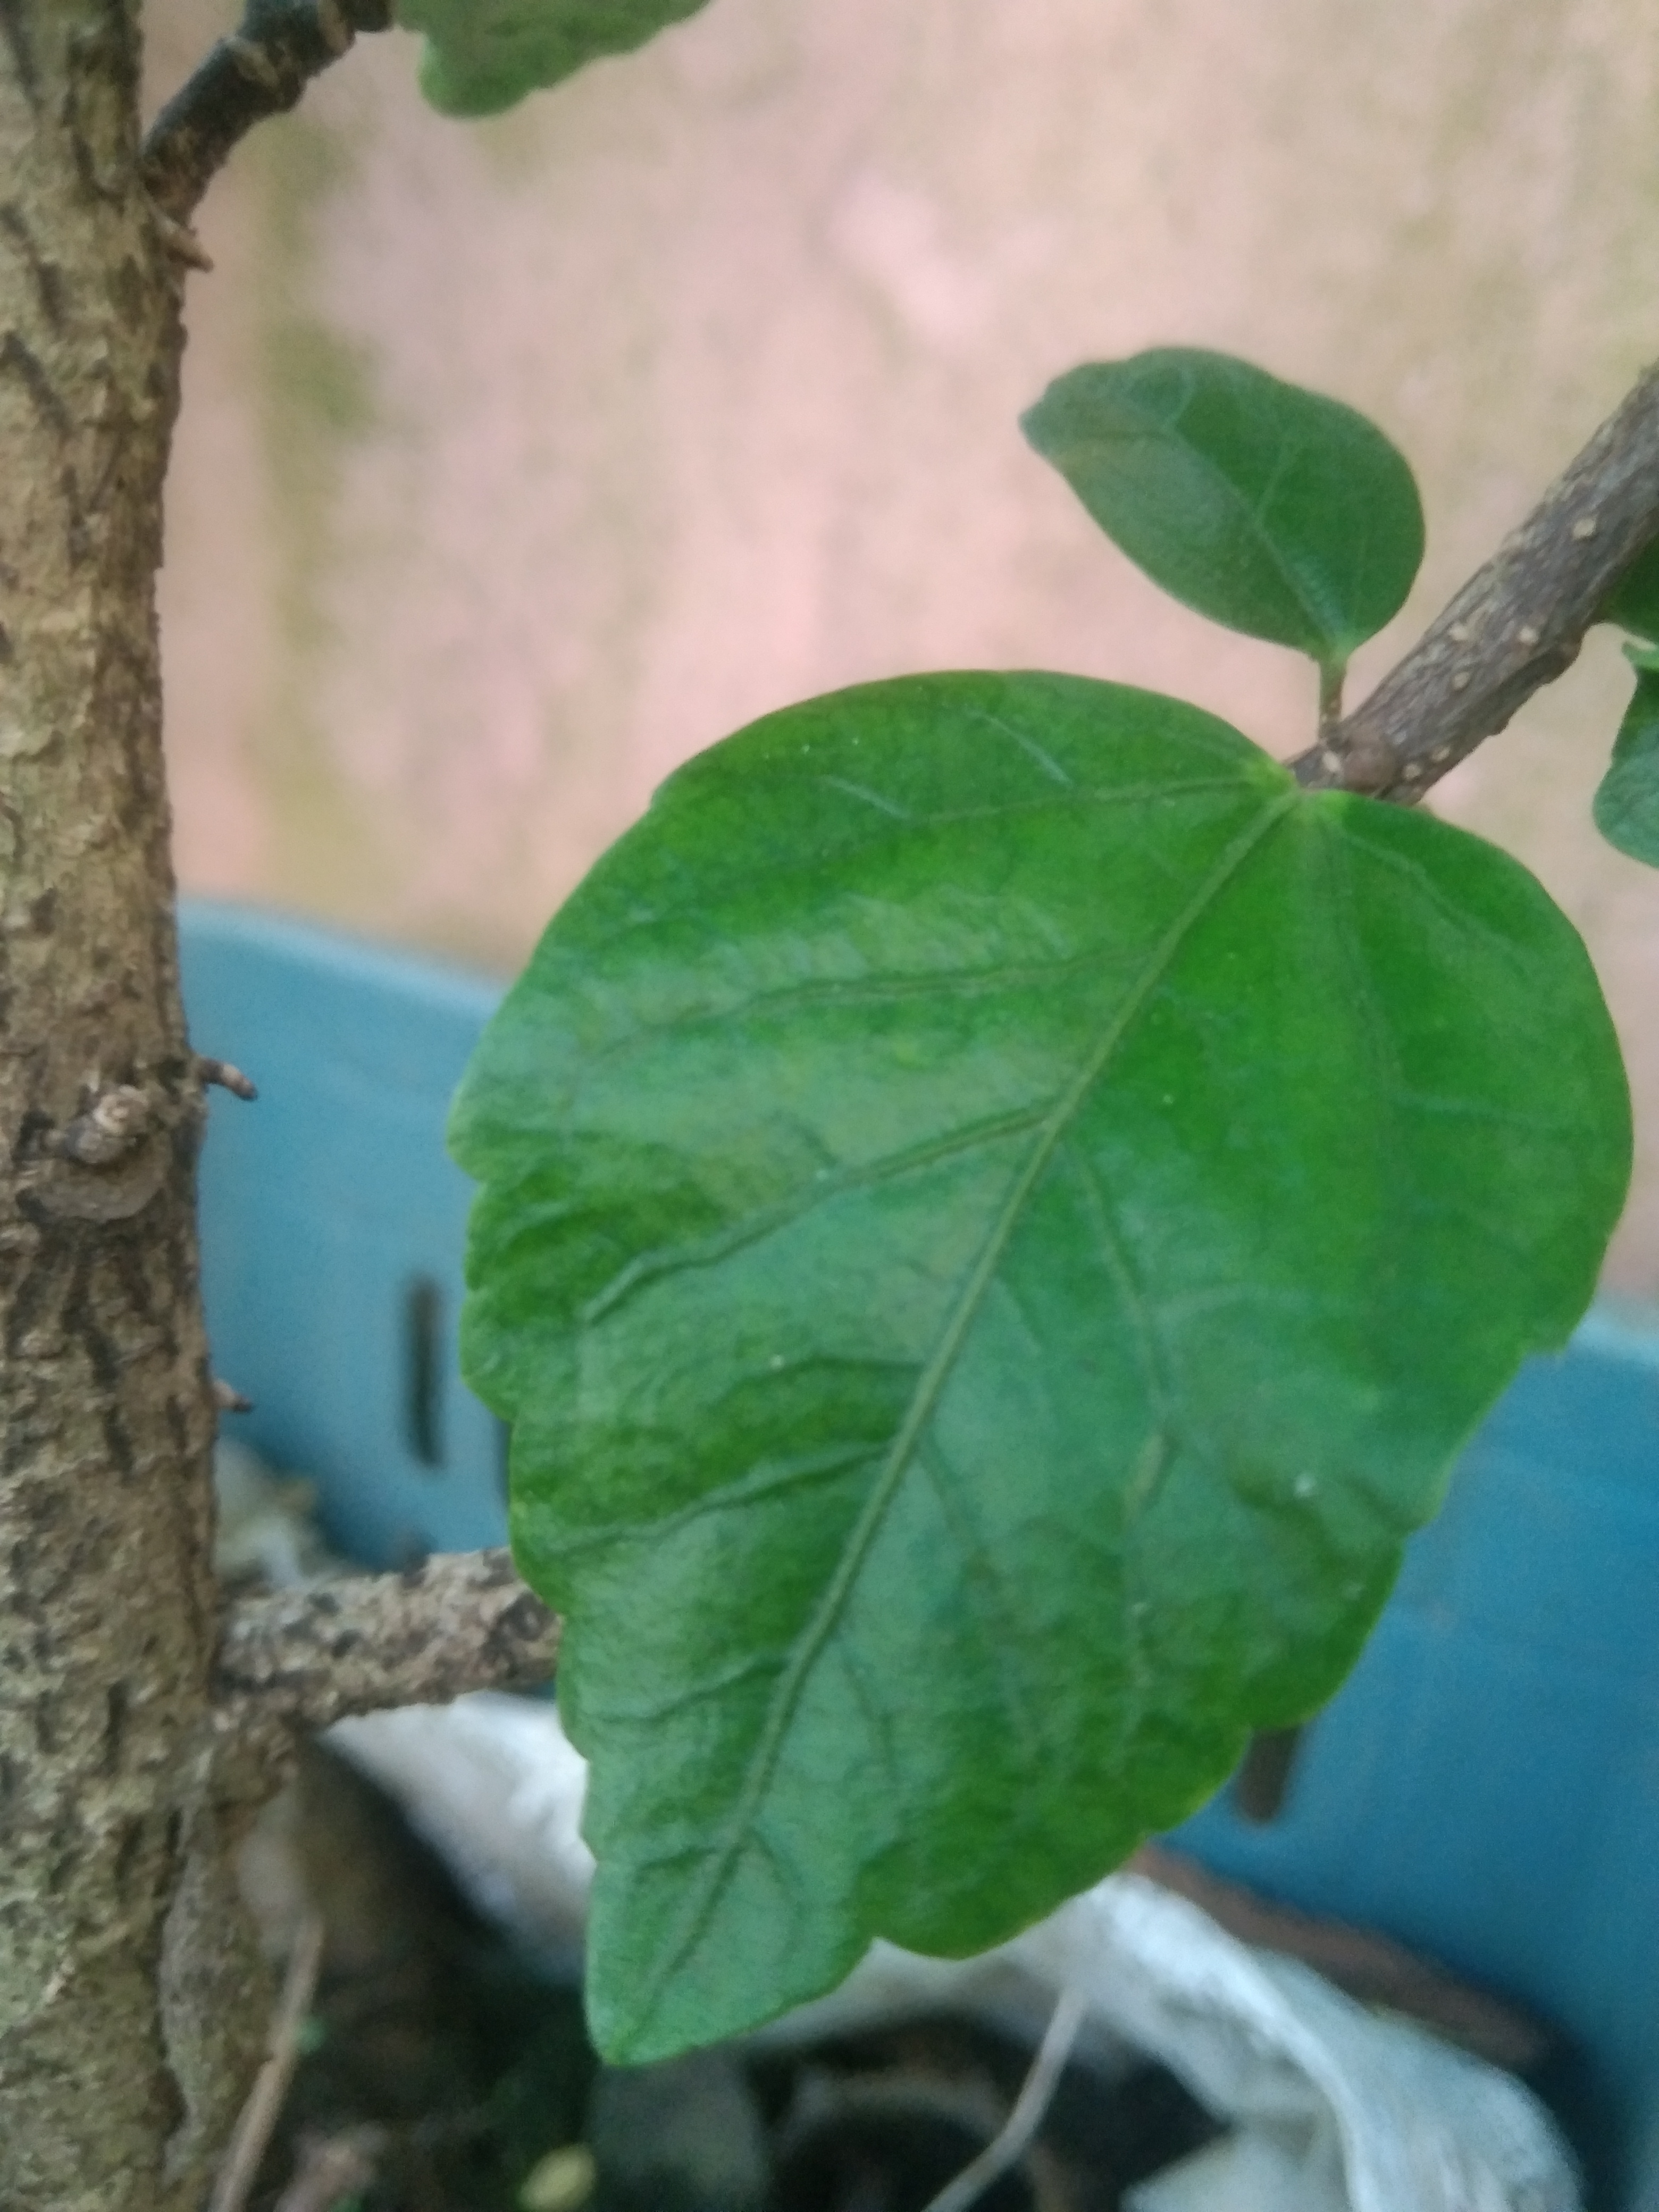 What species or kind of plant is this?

hibiscus
